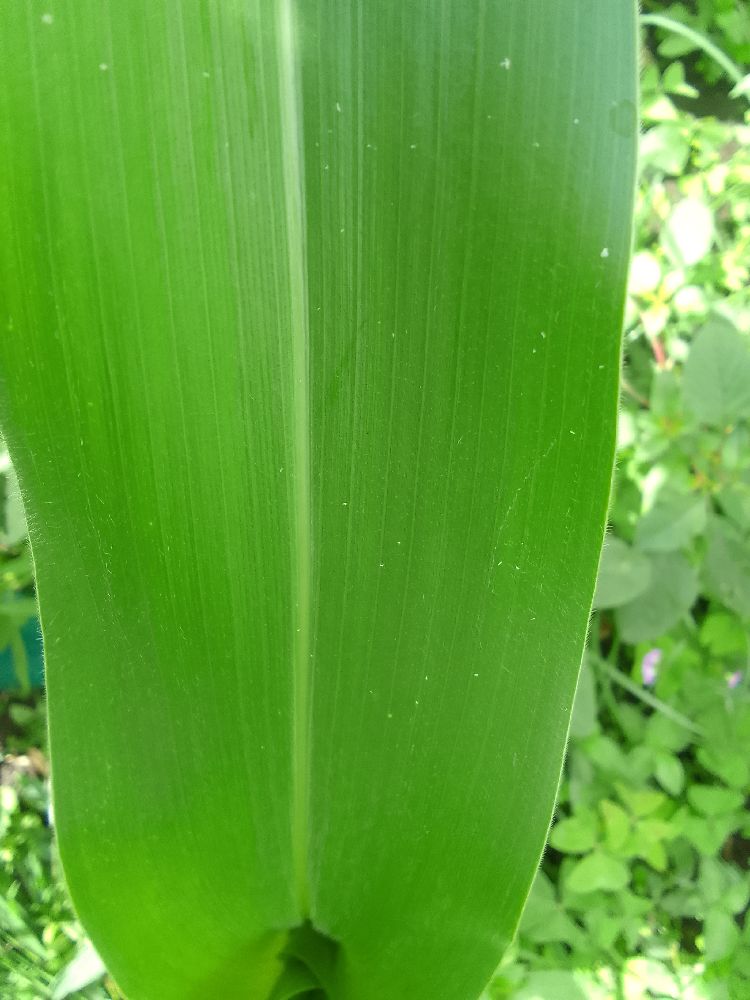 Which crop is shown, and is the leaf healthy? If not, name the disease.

maize, healthy
